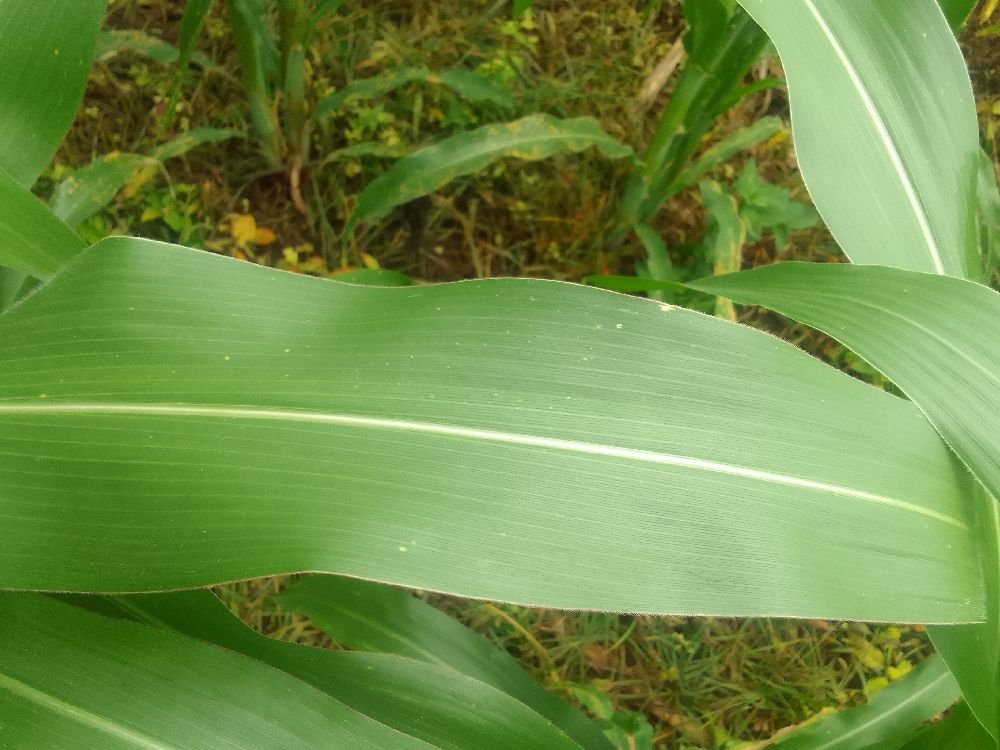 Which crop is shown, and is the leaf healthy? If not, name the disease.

maize, healthy
